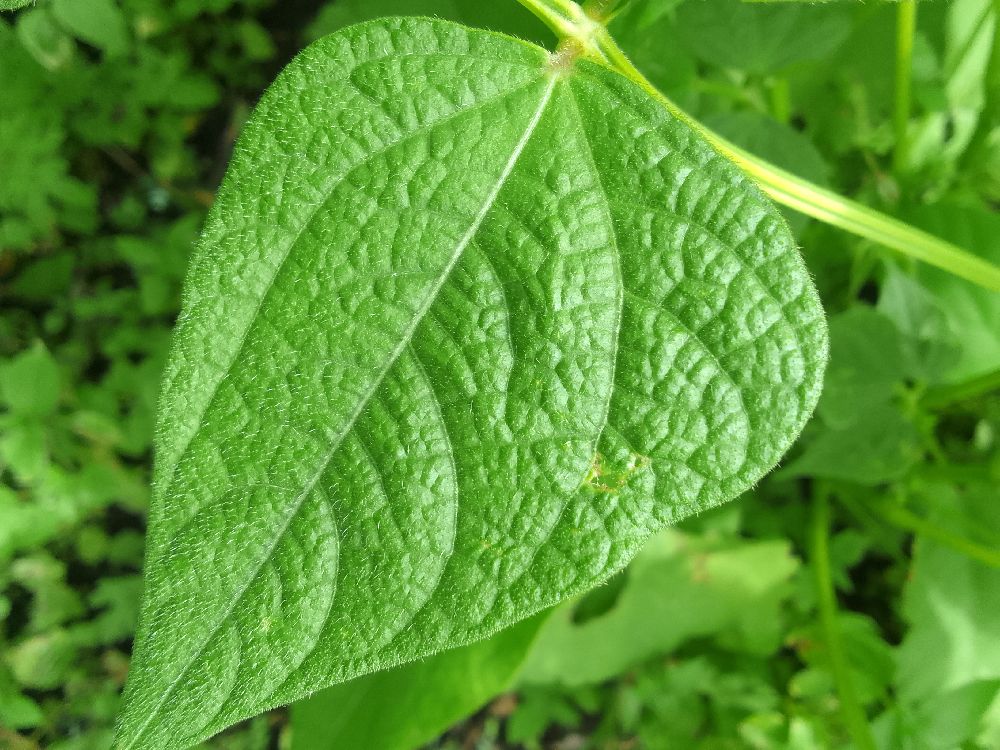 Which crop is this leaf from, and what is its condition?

common bean, healthy
